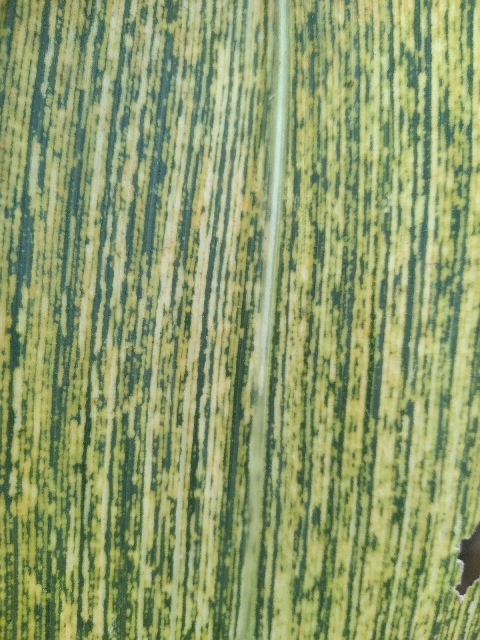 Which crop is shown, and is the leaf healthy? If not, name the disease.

maize, maize streak virus
